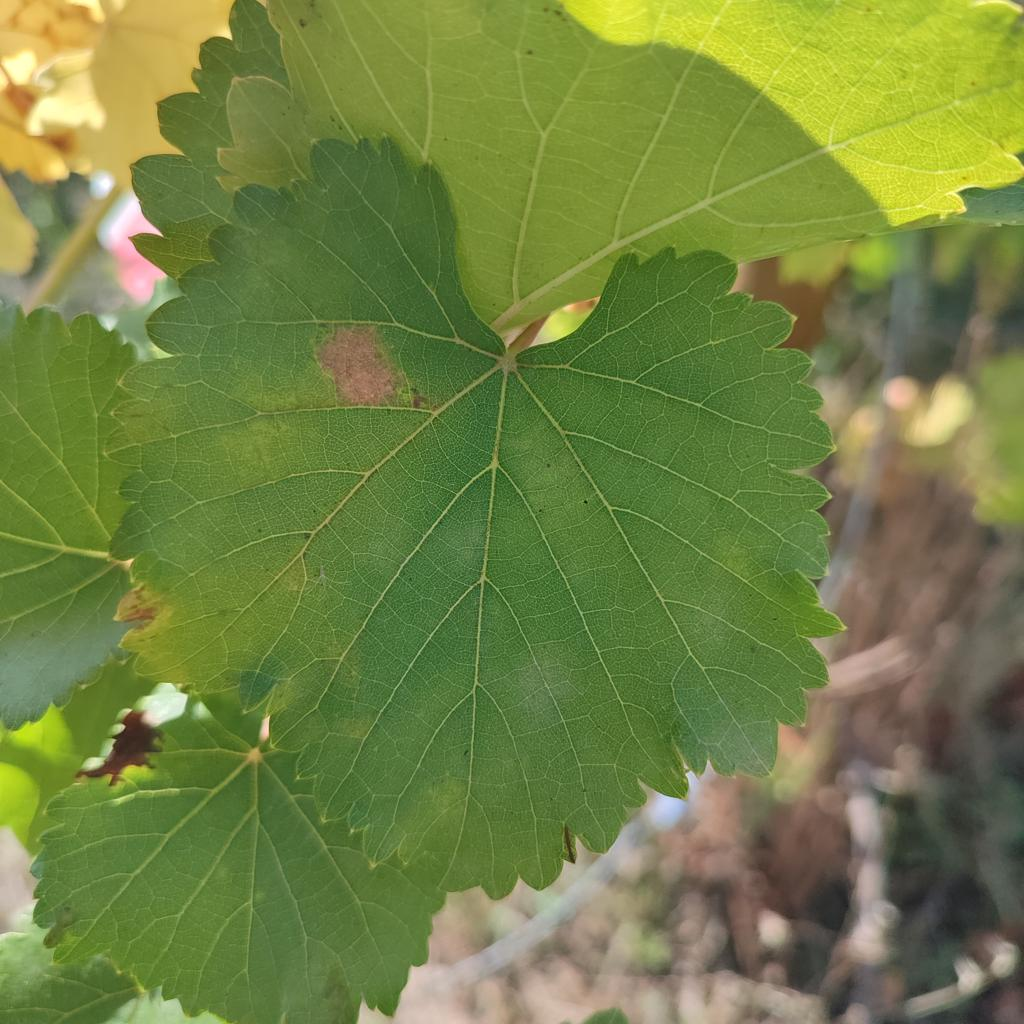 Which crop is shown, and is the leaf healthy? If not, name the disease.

grapevine, powdery mildew
